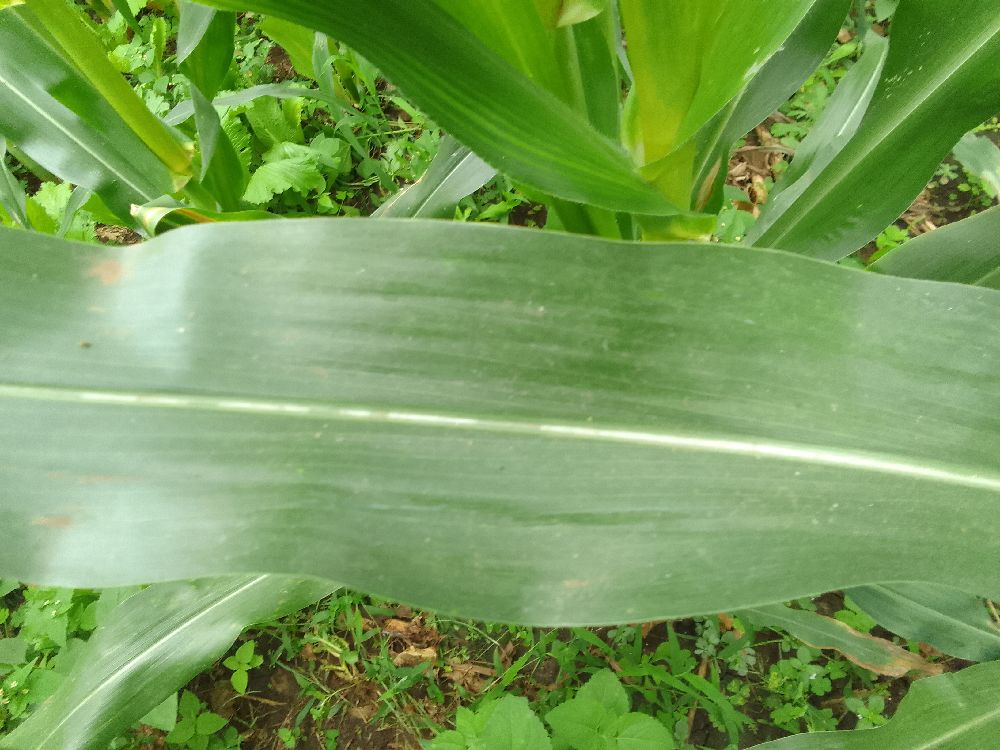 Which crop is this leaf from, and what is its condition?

maize, healthy
